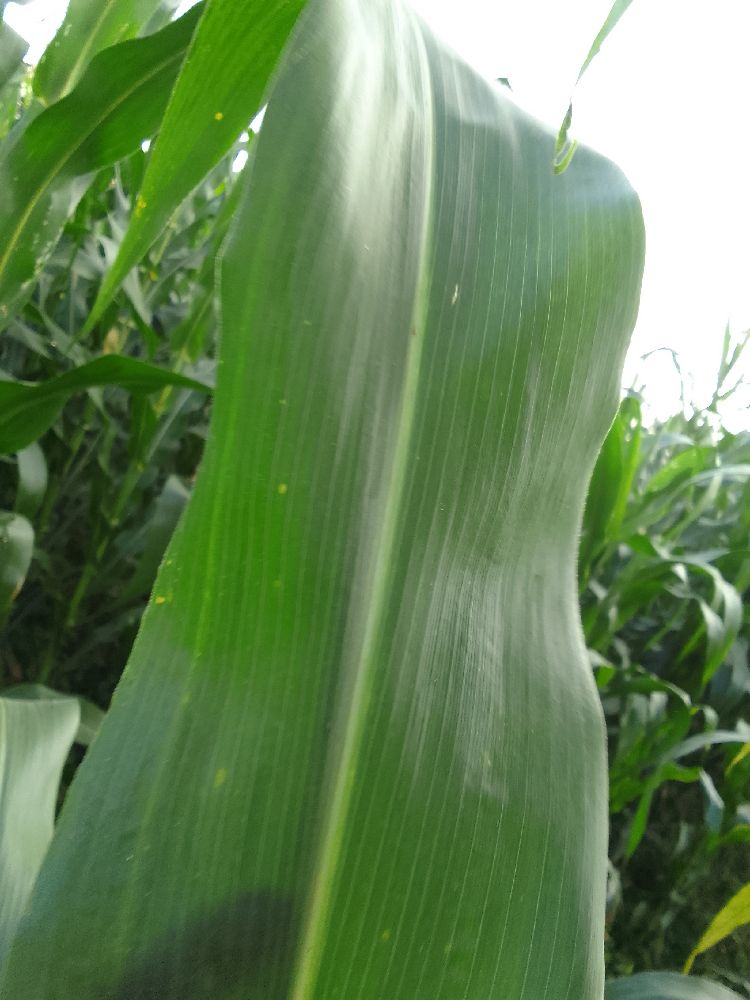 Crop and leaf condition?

maize, healthy
